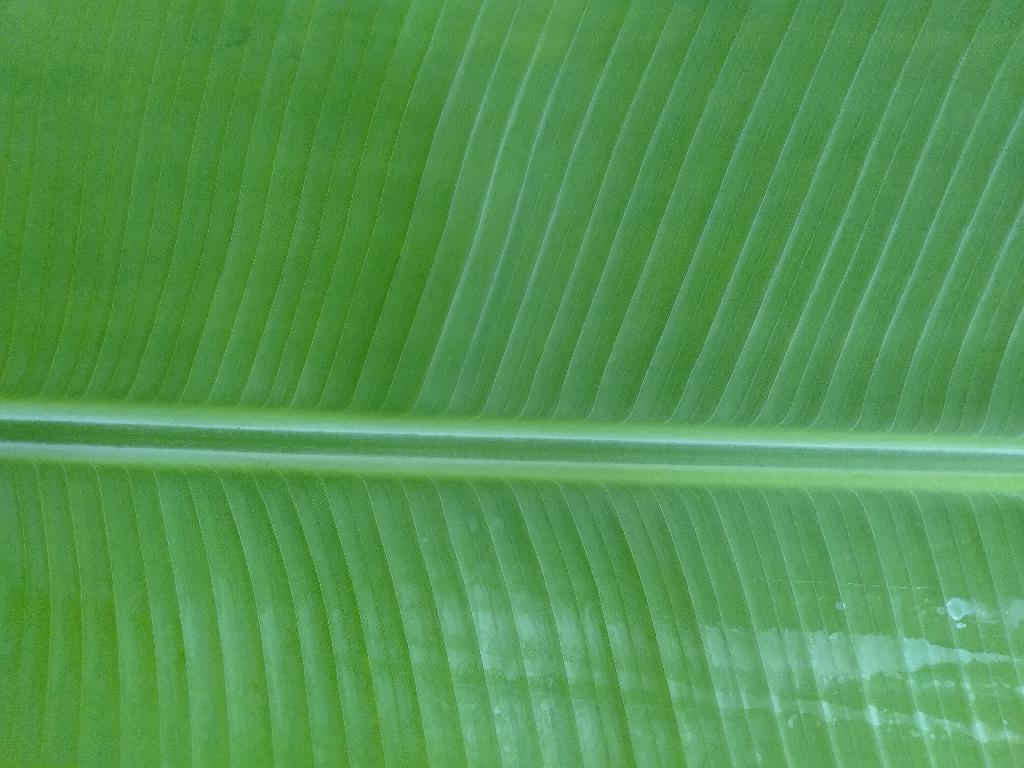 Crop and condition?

banana, healthy
